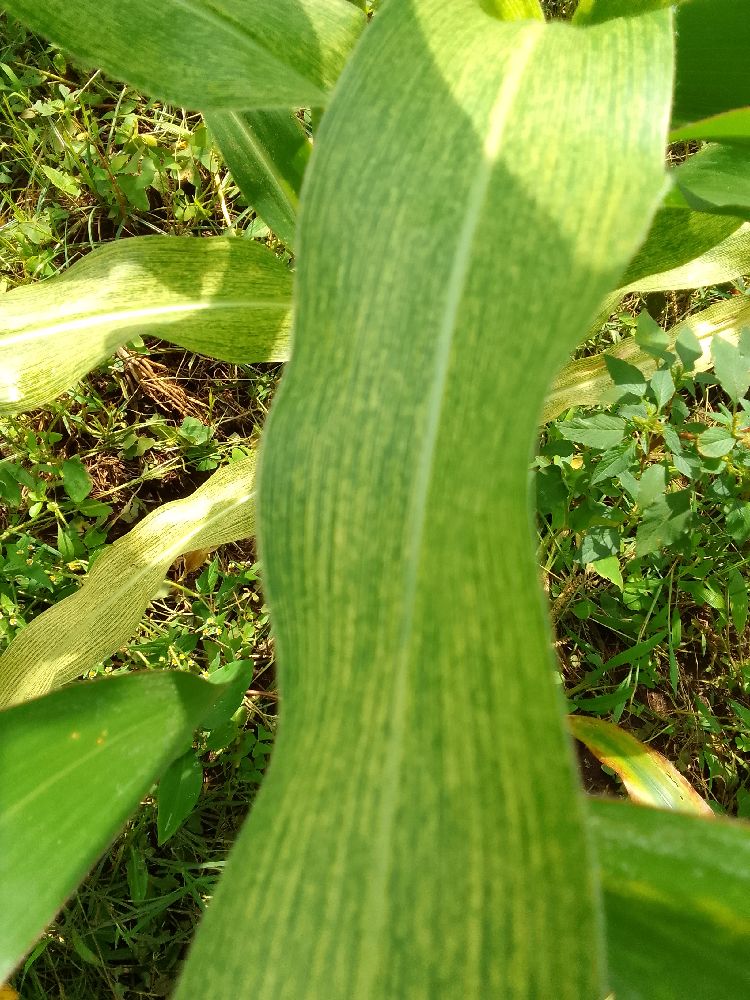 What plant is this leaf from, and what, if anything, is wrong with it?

maize, maize streak virus
